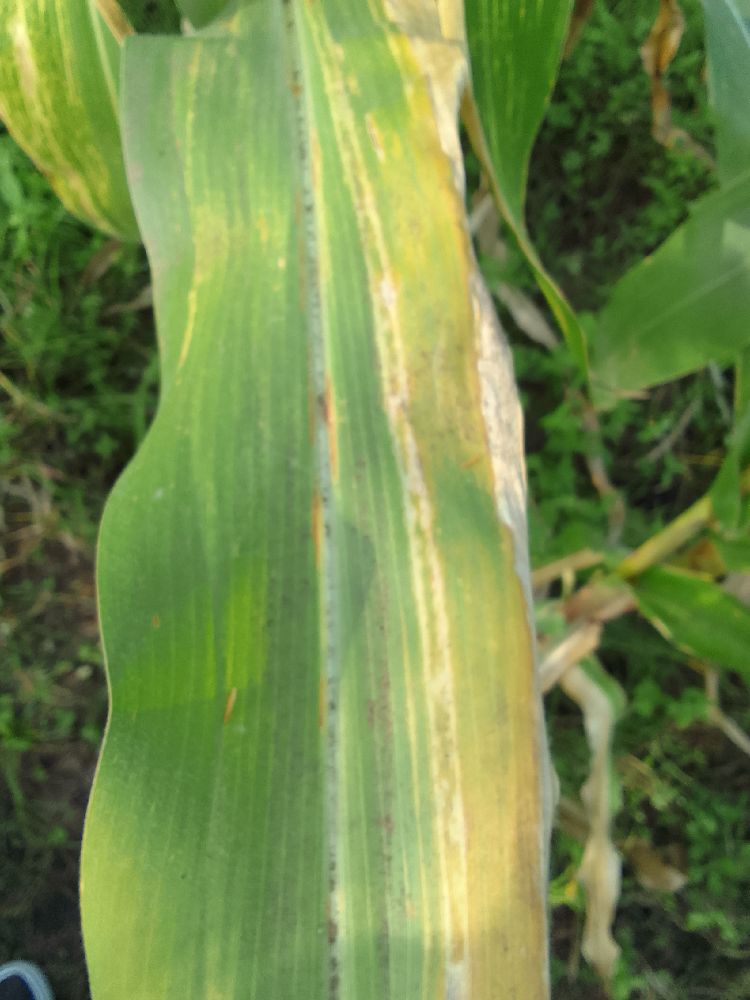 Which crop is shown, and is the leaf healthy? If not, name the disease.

maize, maize lethal necrosis
